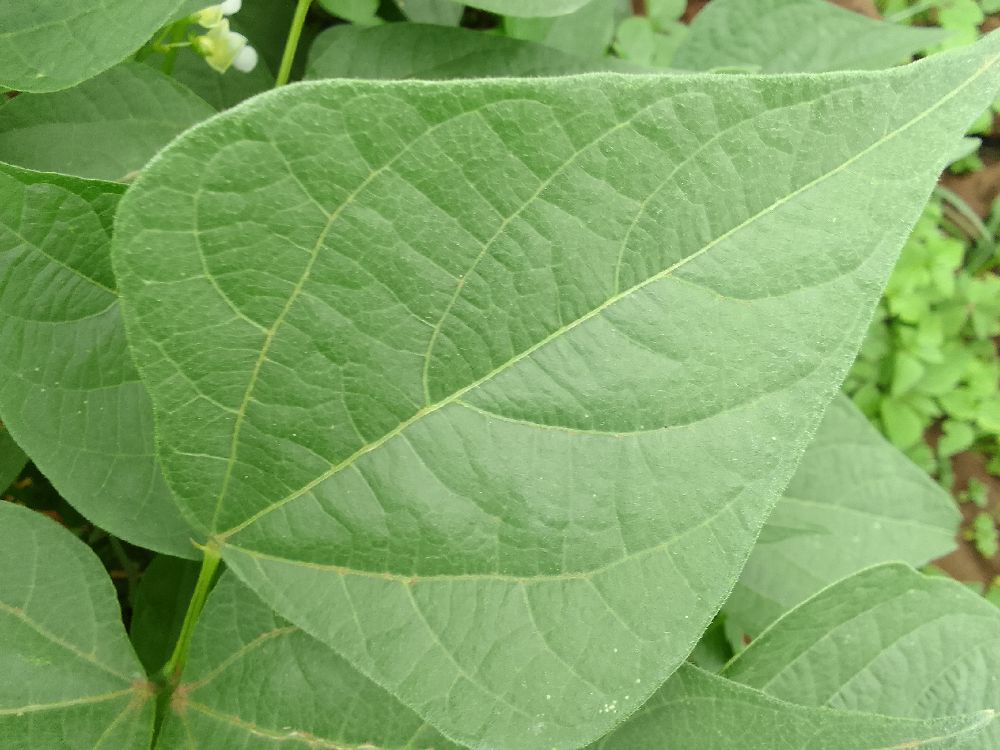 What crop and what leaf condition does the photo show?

common bean, healthy
